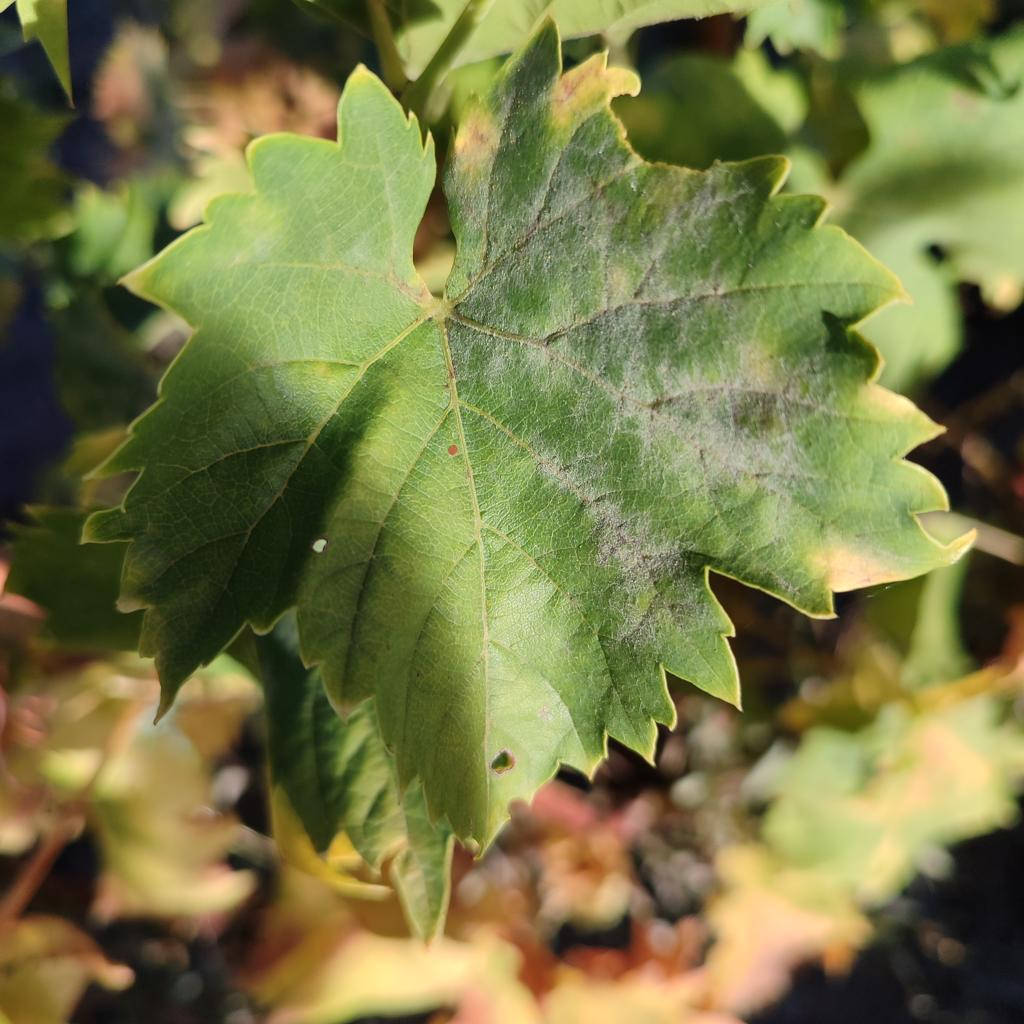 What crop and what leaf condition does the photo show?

grapevine, powdery mildew
